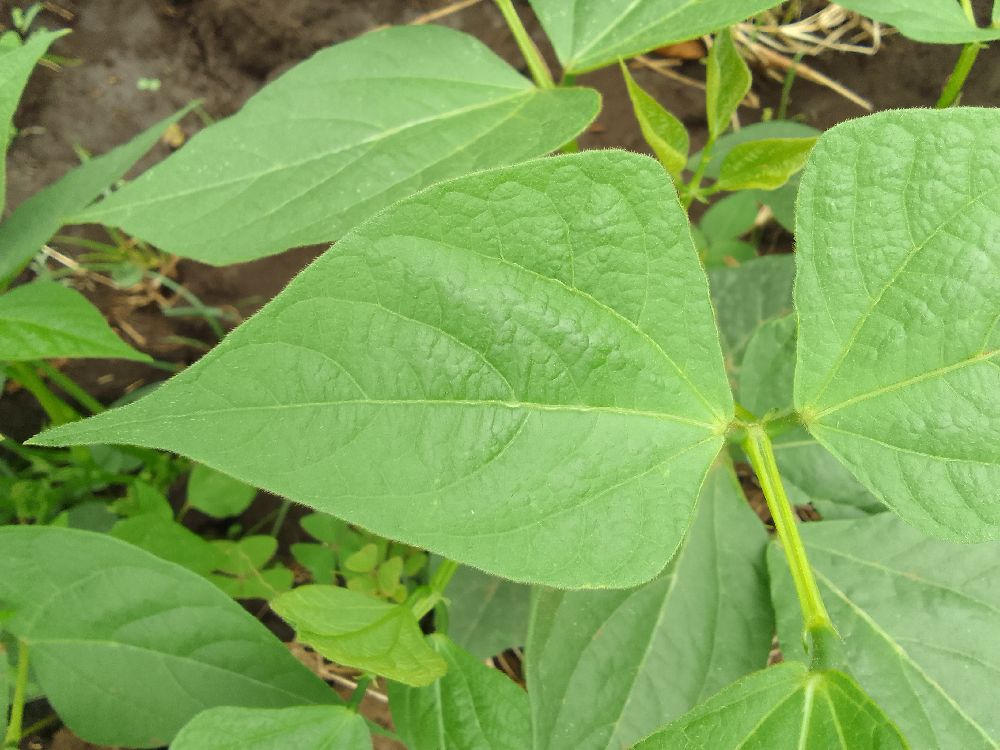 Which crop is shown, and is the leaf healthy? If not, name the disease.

common bean, healthy
